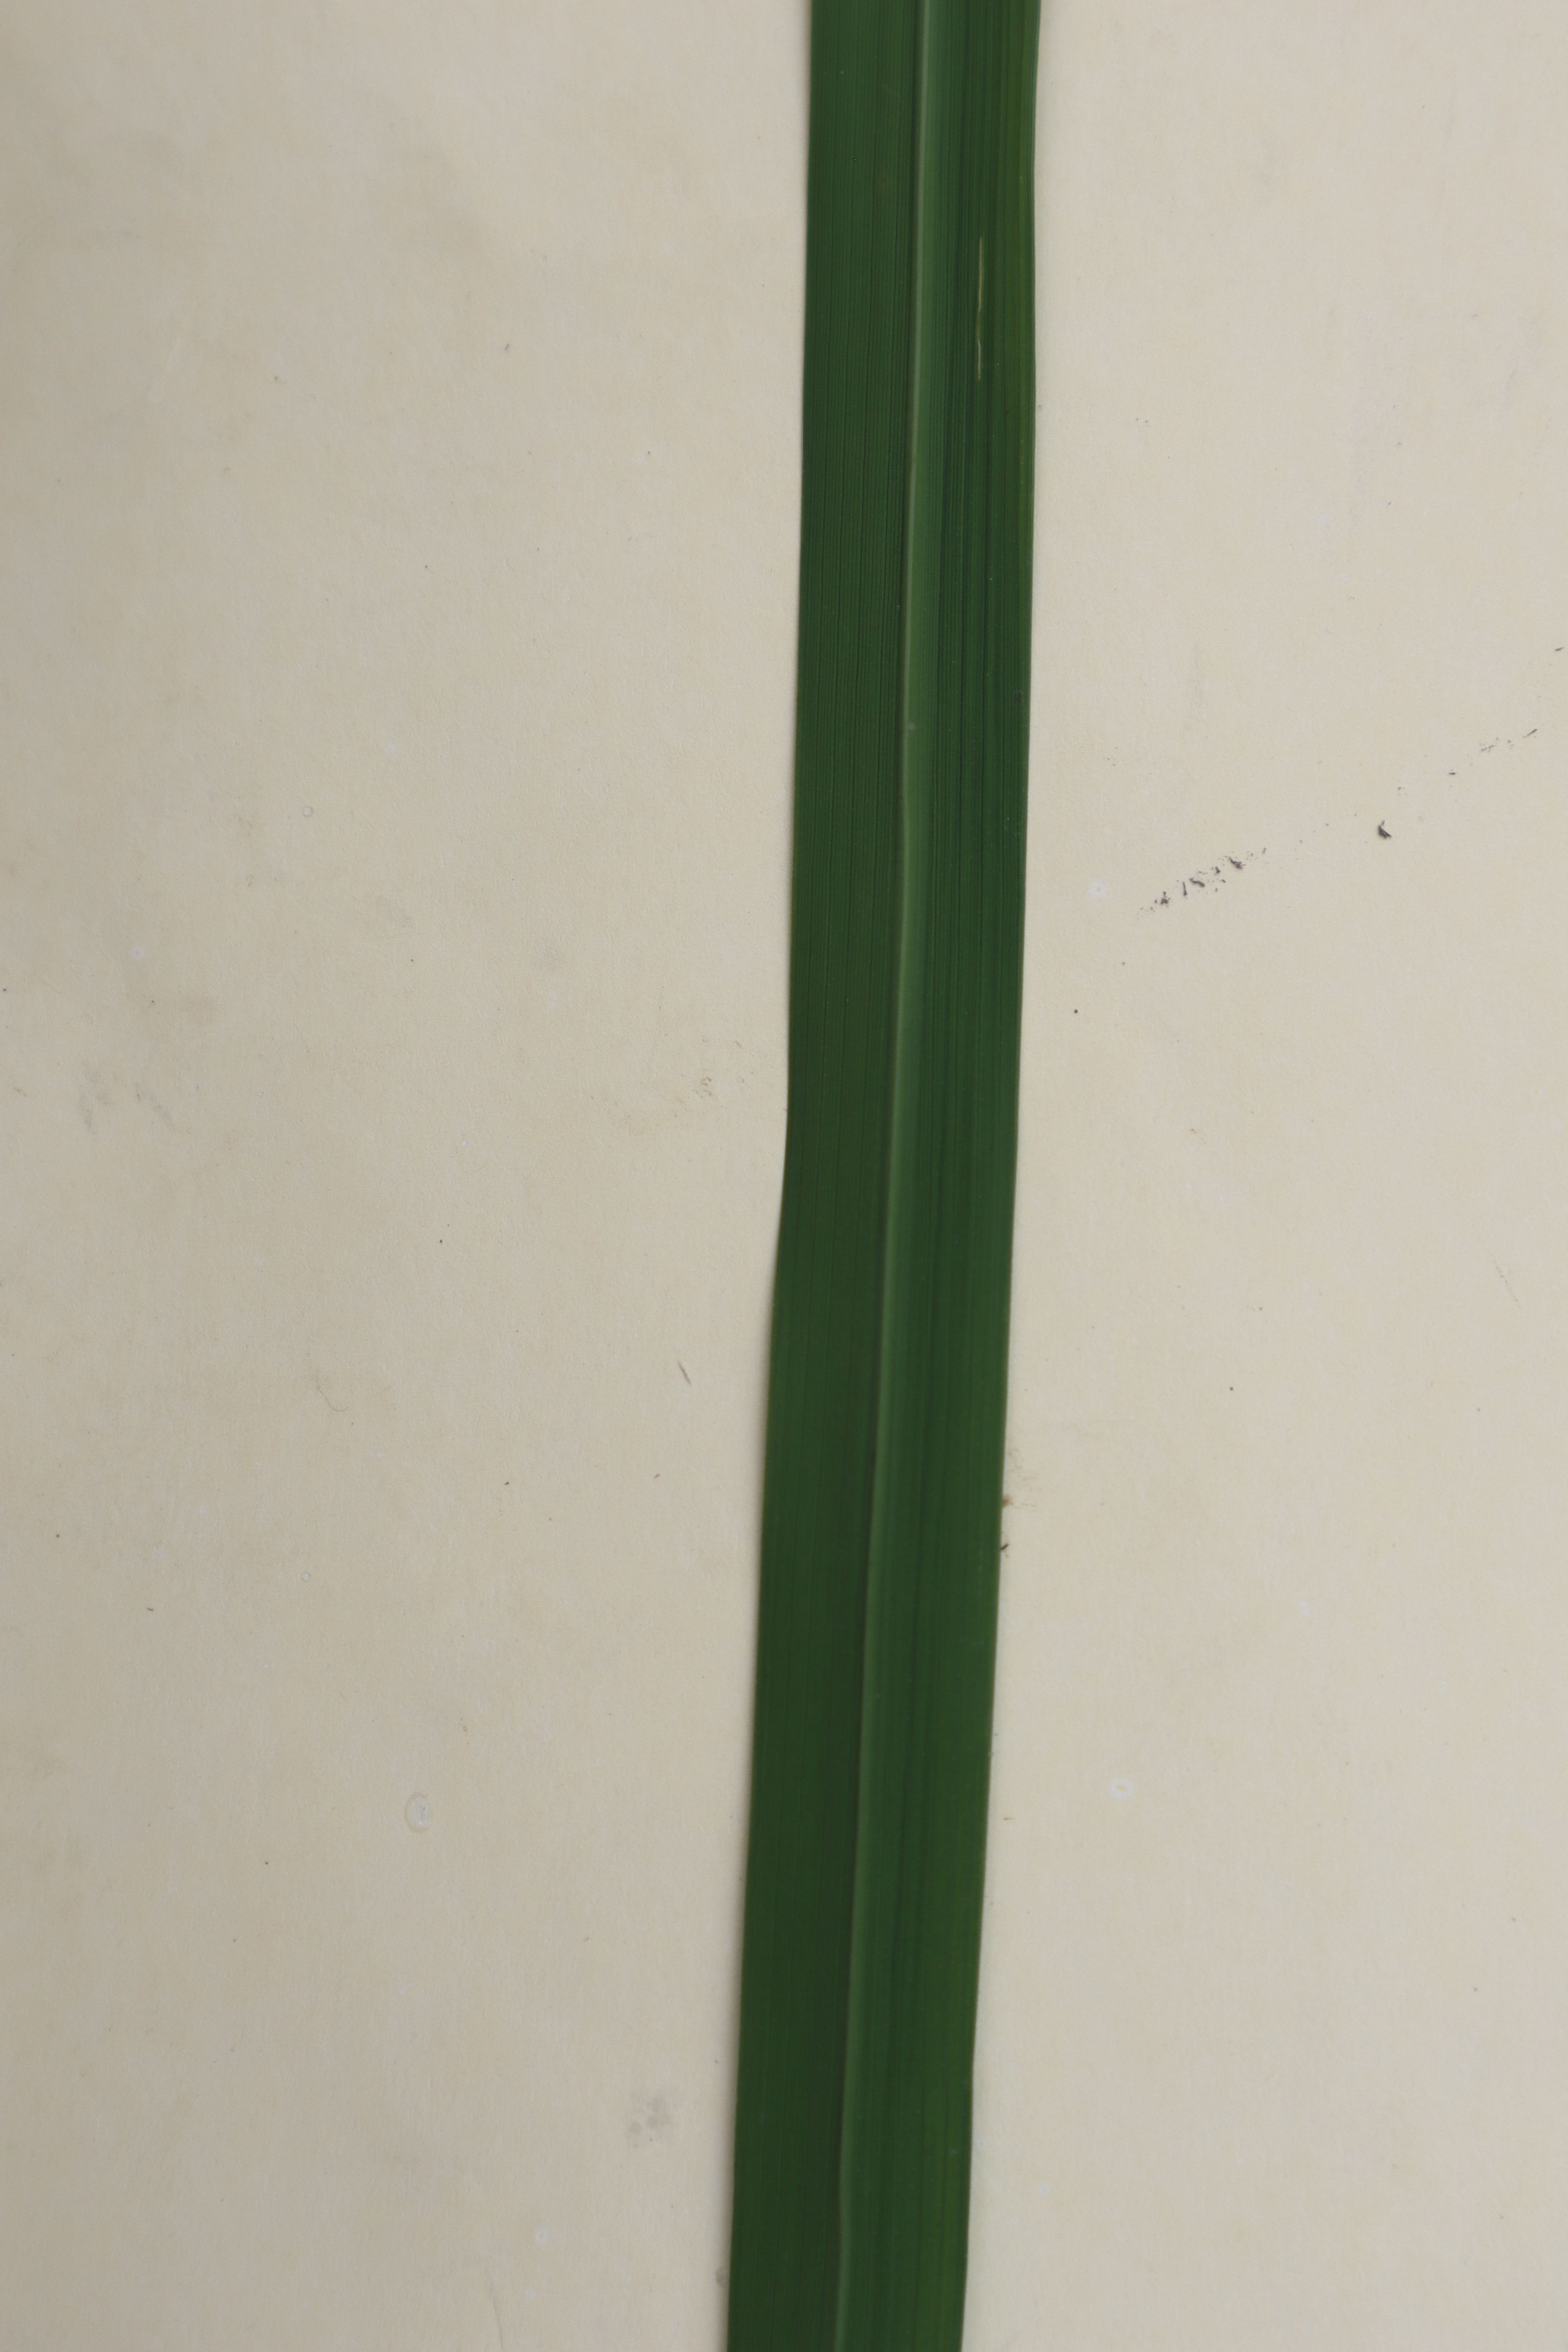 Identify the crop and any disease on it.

rice, healthy leaves
